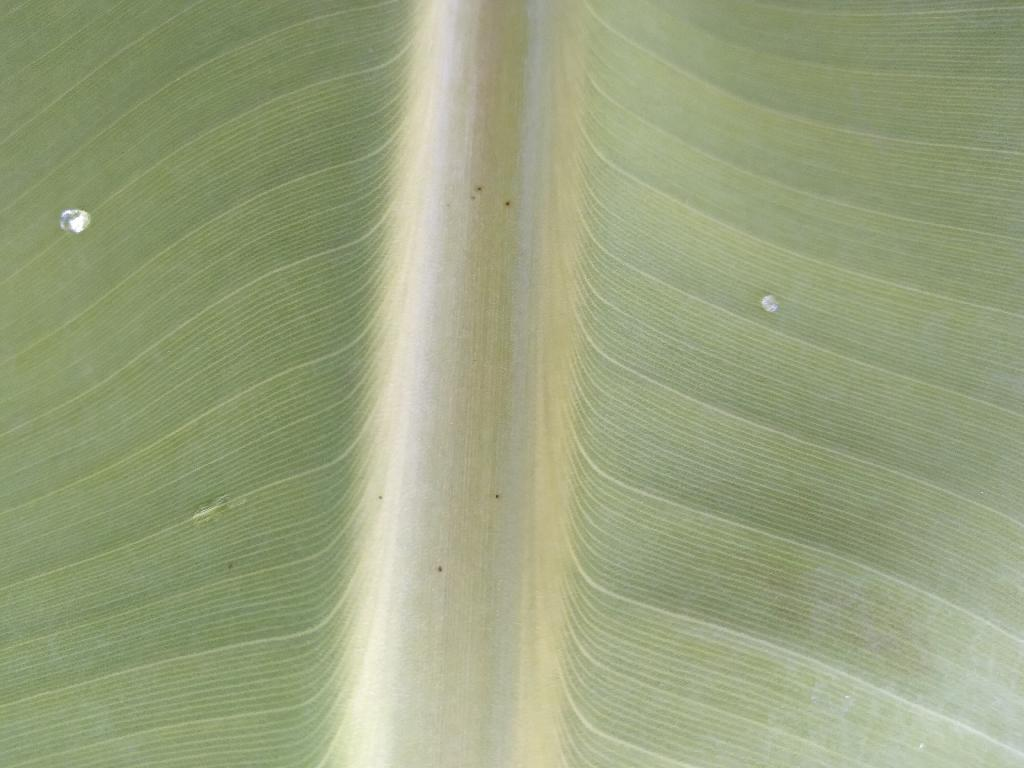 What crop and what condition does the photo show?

banana, healthy
